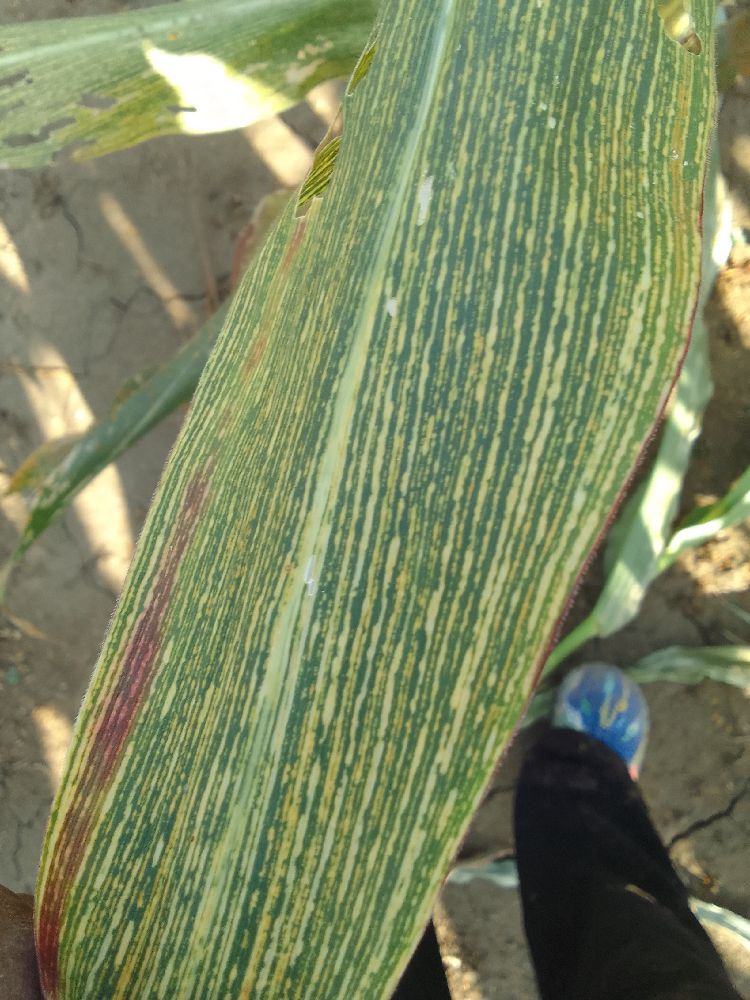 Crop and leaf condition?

maize, maize streak virus
